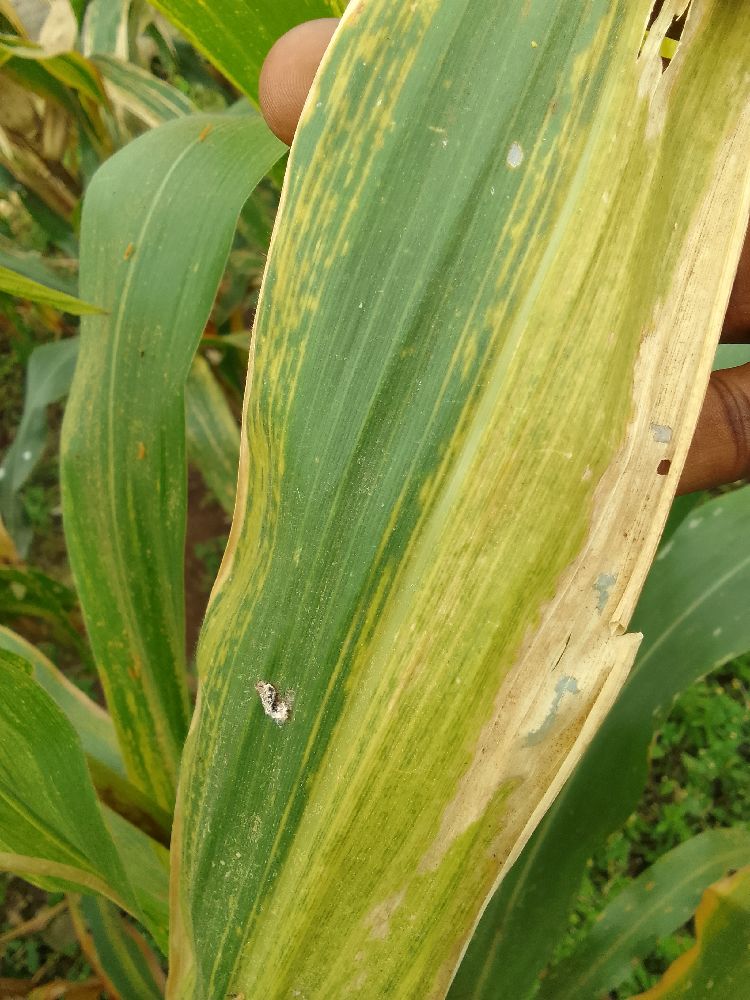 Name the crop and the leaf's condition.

maize, maize lethal necrosis
